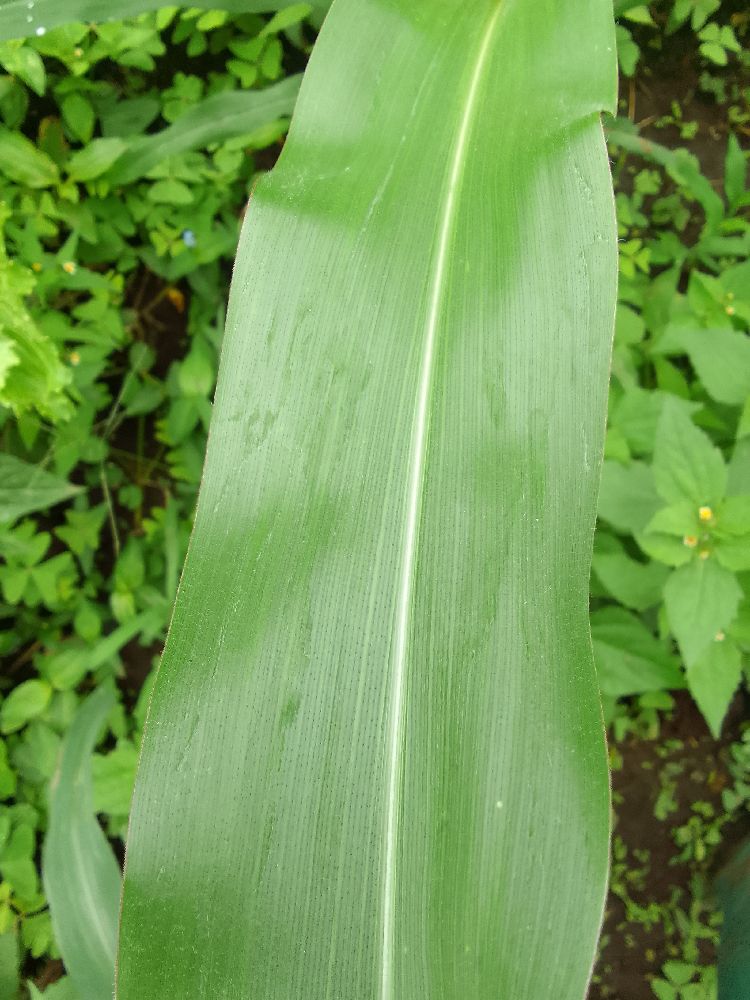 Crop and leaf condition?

maize, healthy
